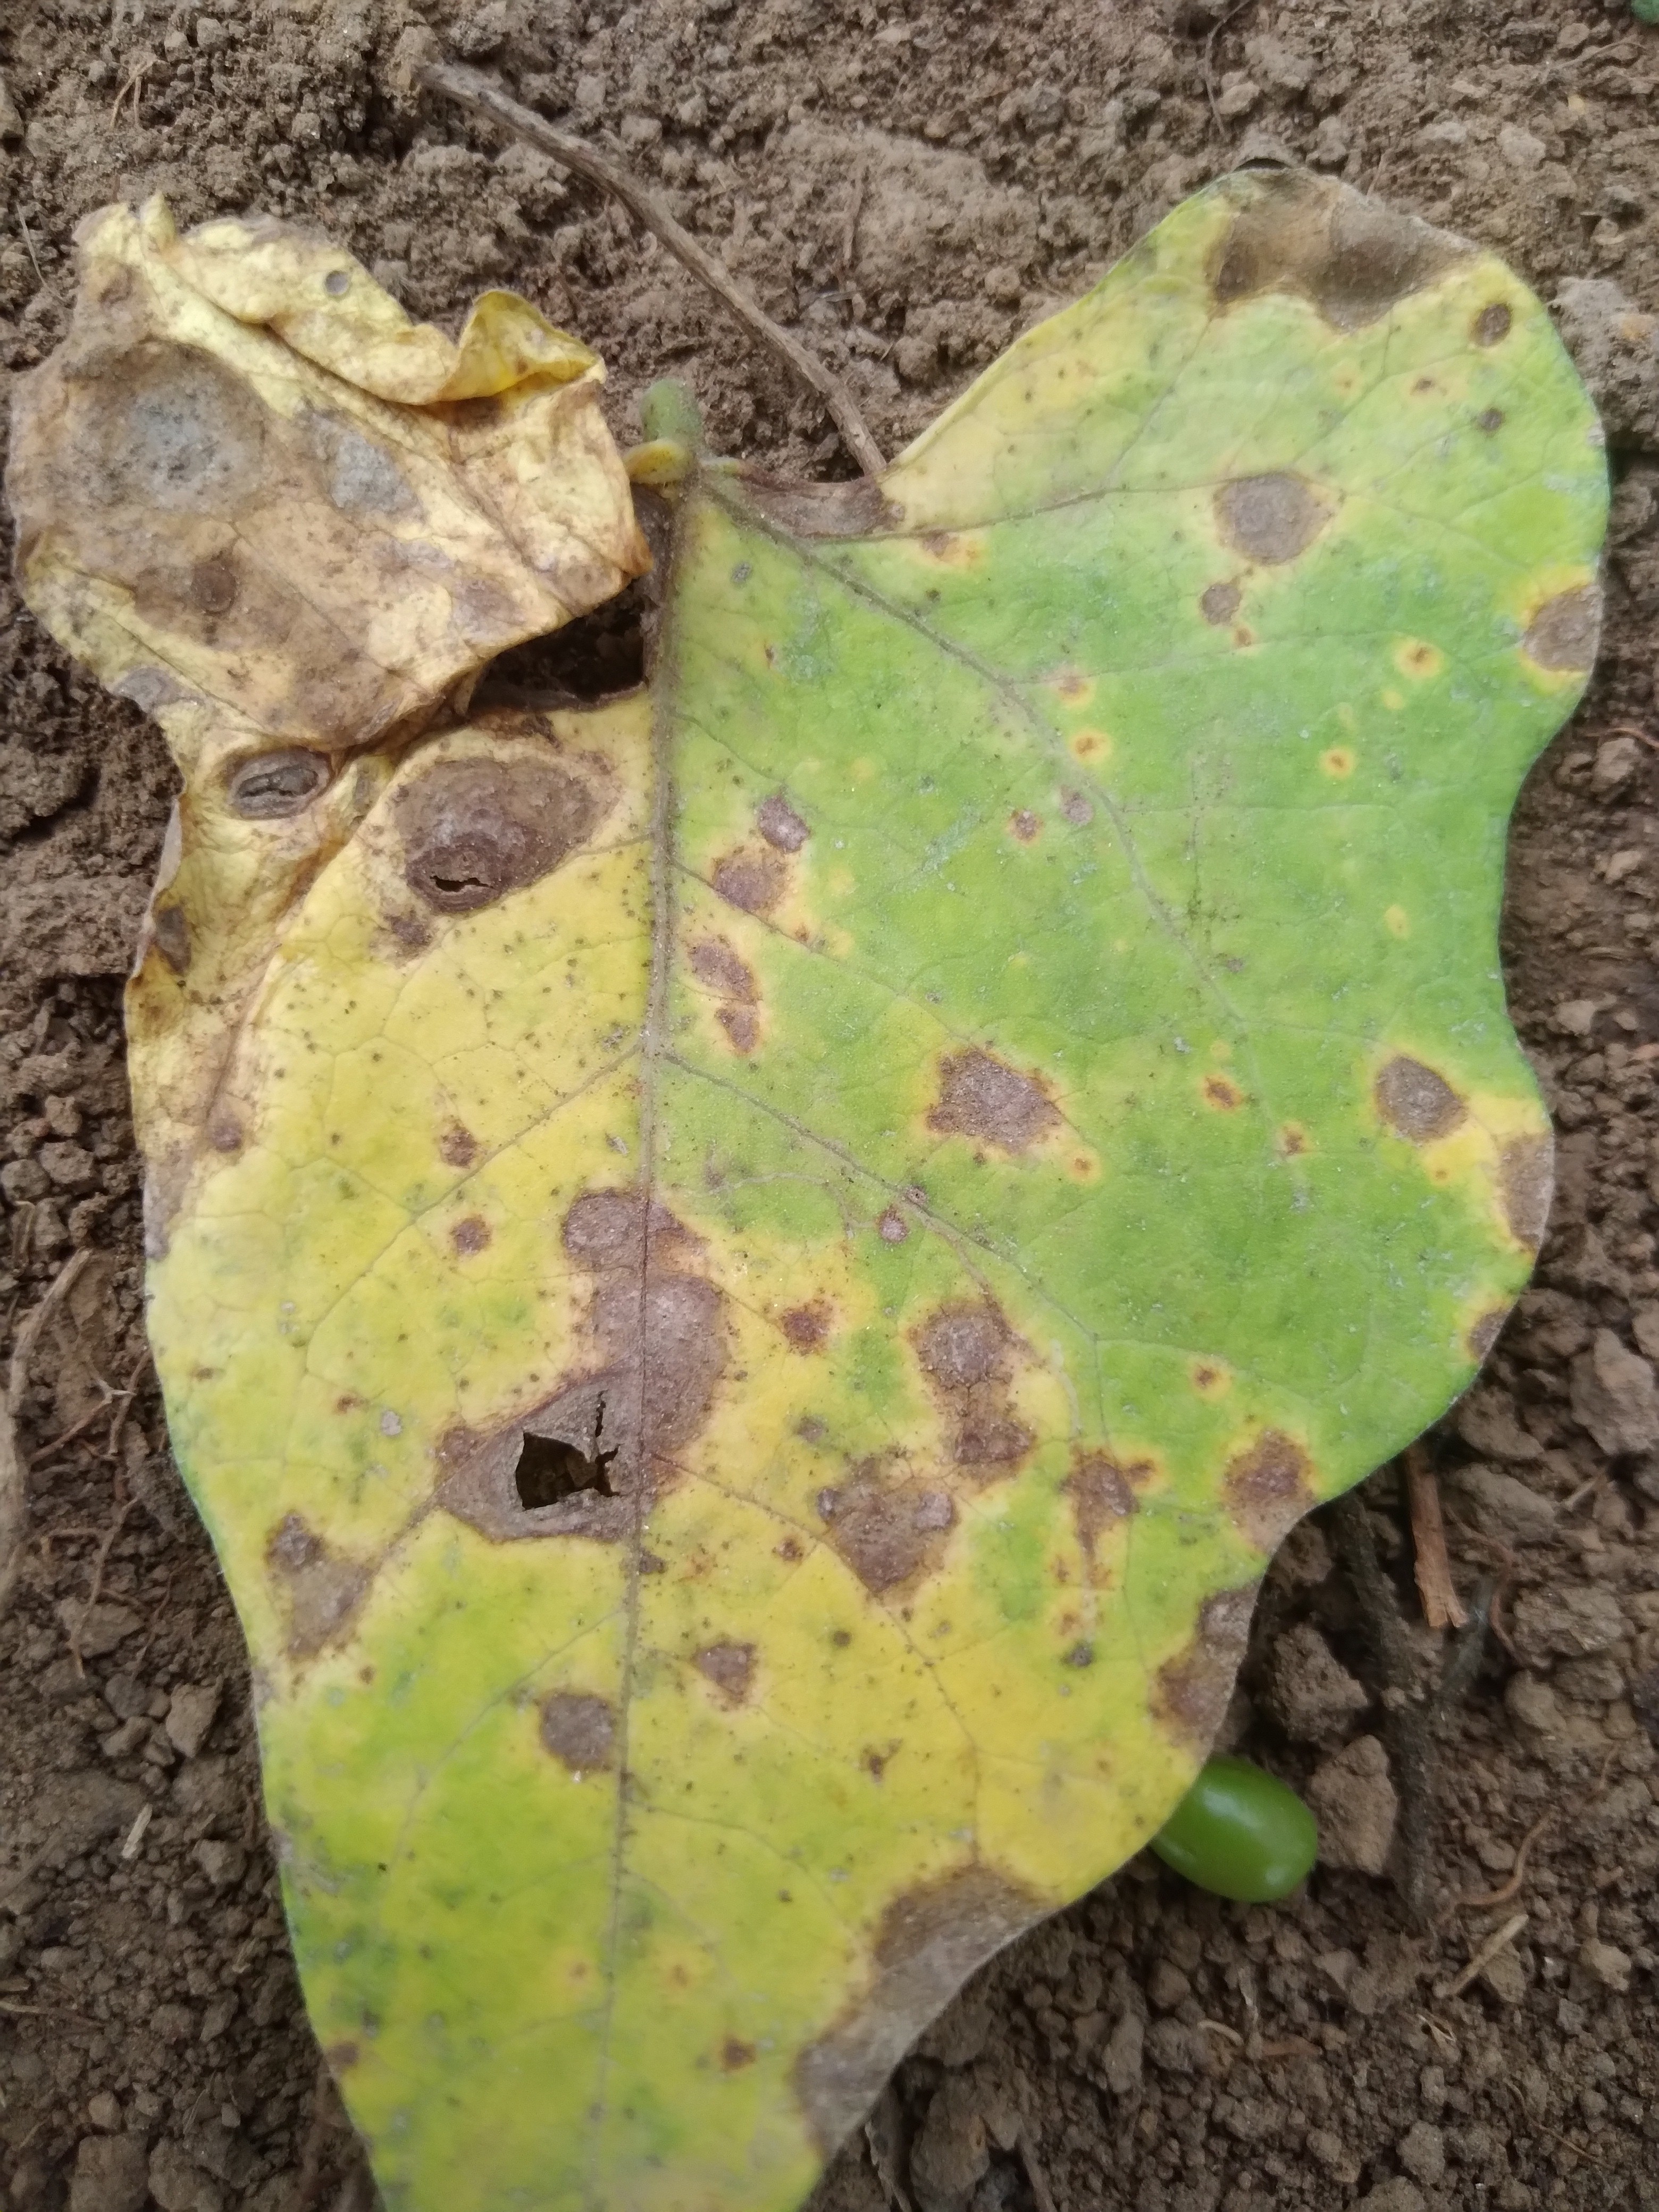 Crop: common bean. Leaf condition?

rust
